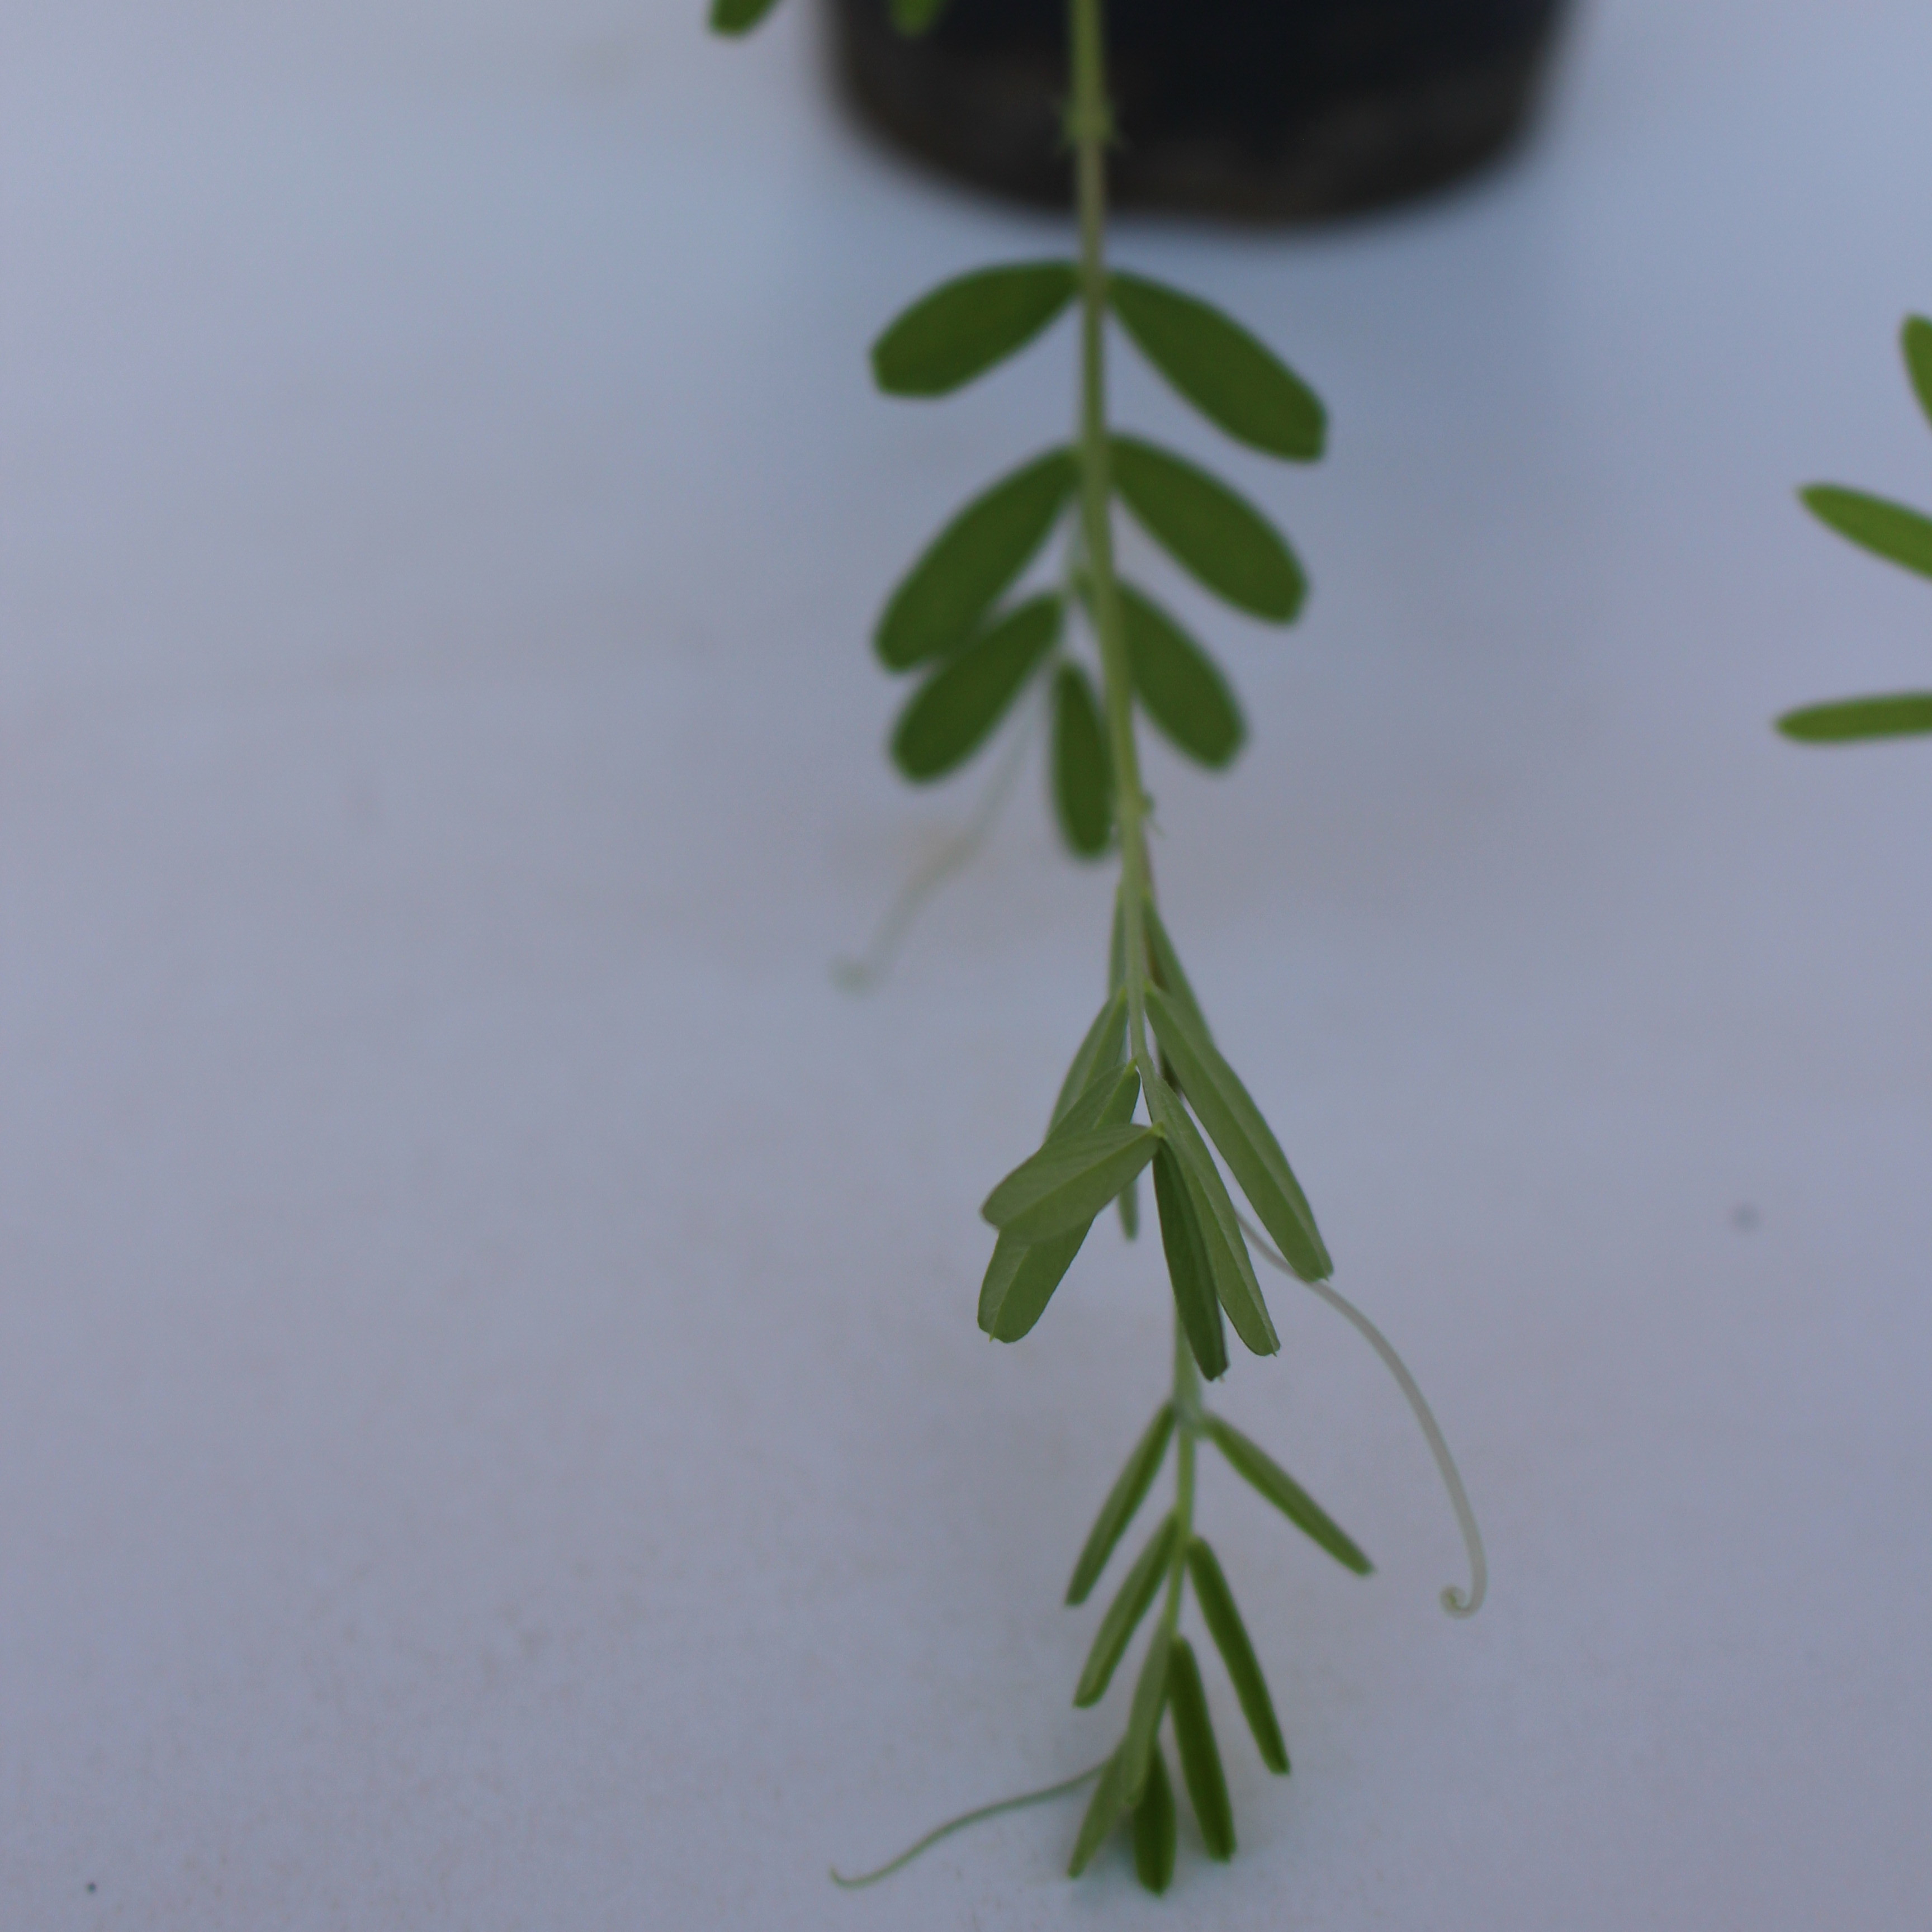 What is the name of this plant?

Vicia sativa
